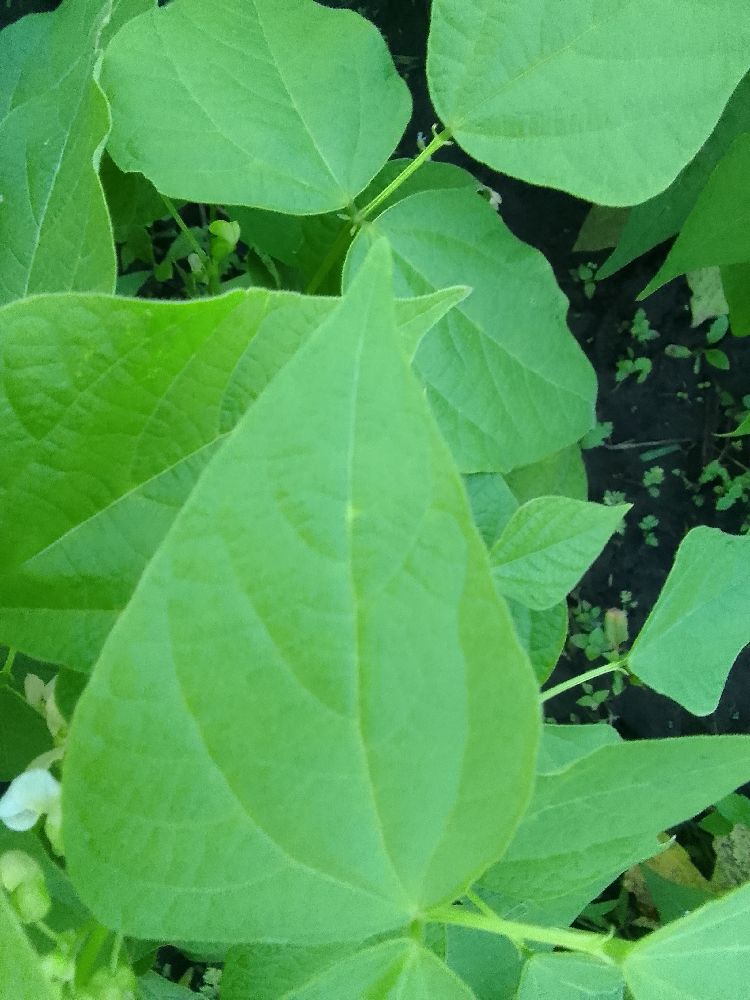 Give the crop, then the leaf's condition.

common bean, healthy
